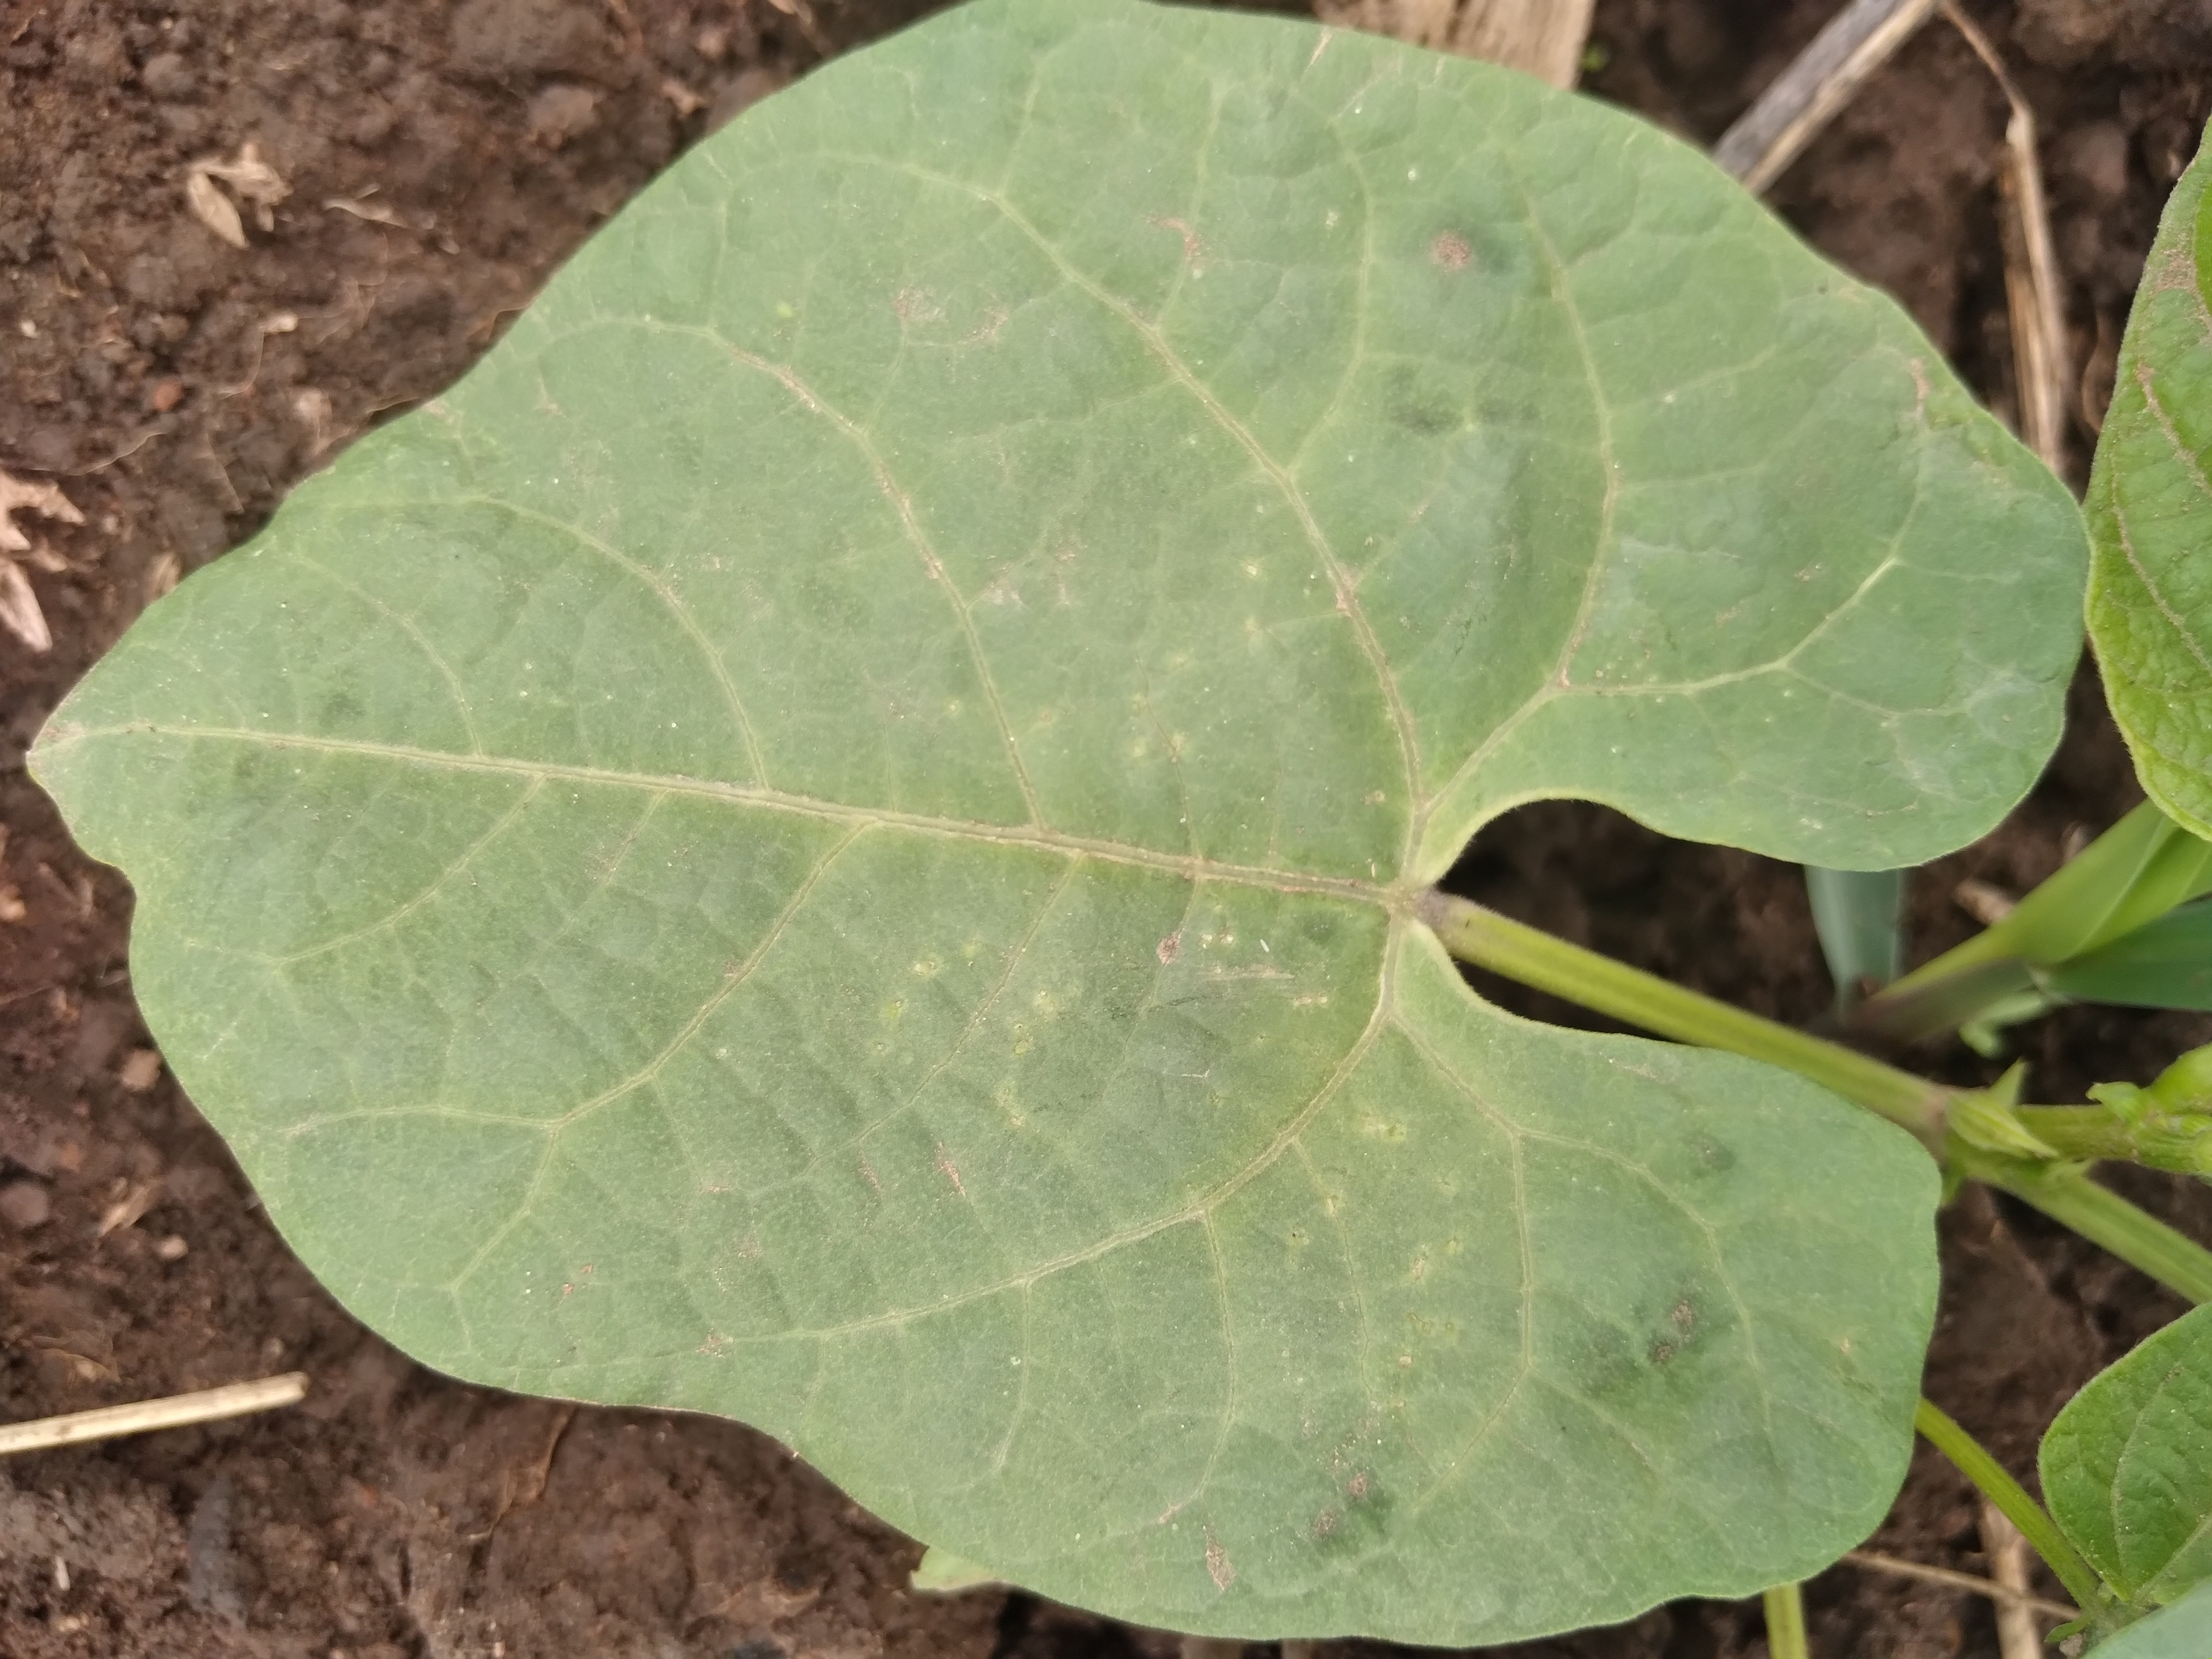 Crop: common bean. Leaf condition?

healthy
